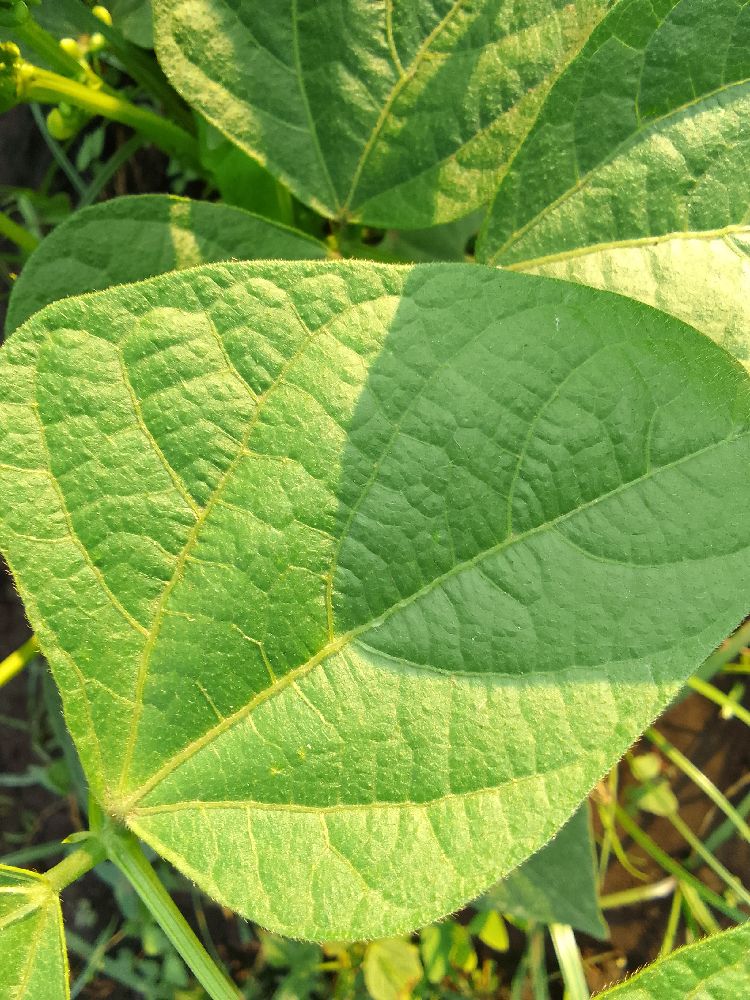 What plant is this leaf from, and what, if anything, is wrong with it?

common bean, healthy
